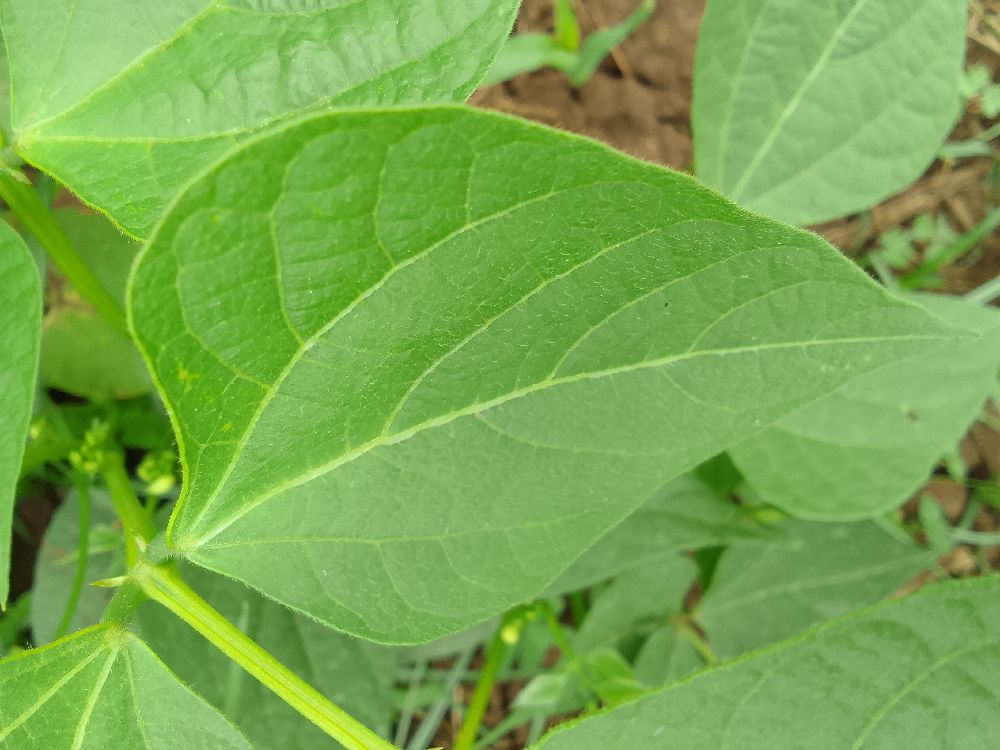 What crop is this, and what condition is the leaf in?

common bean, healthy
